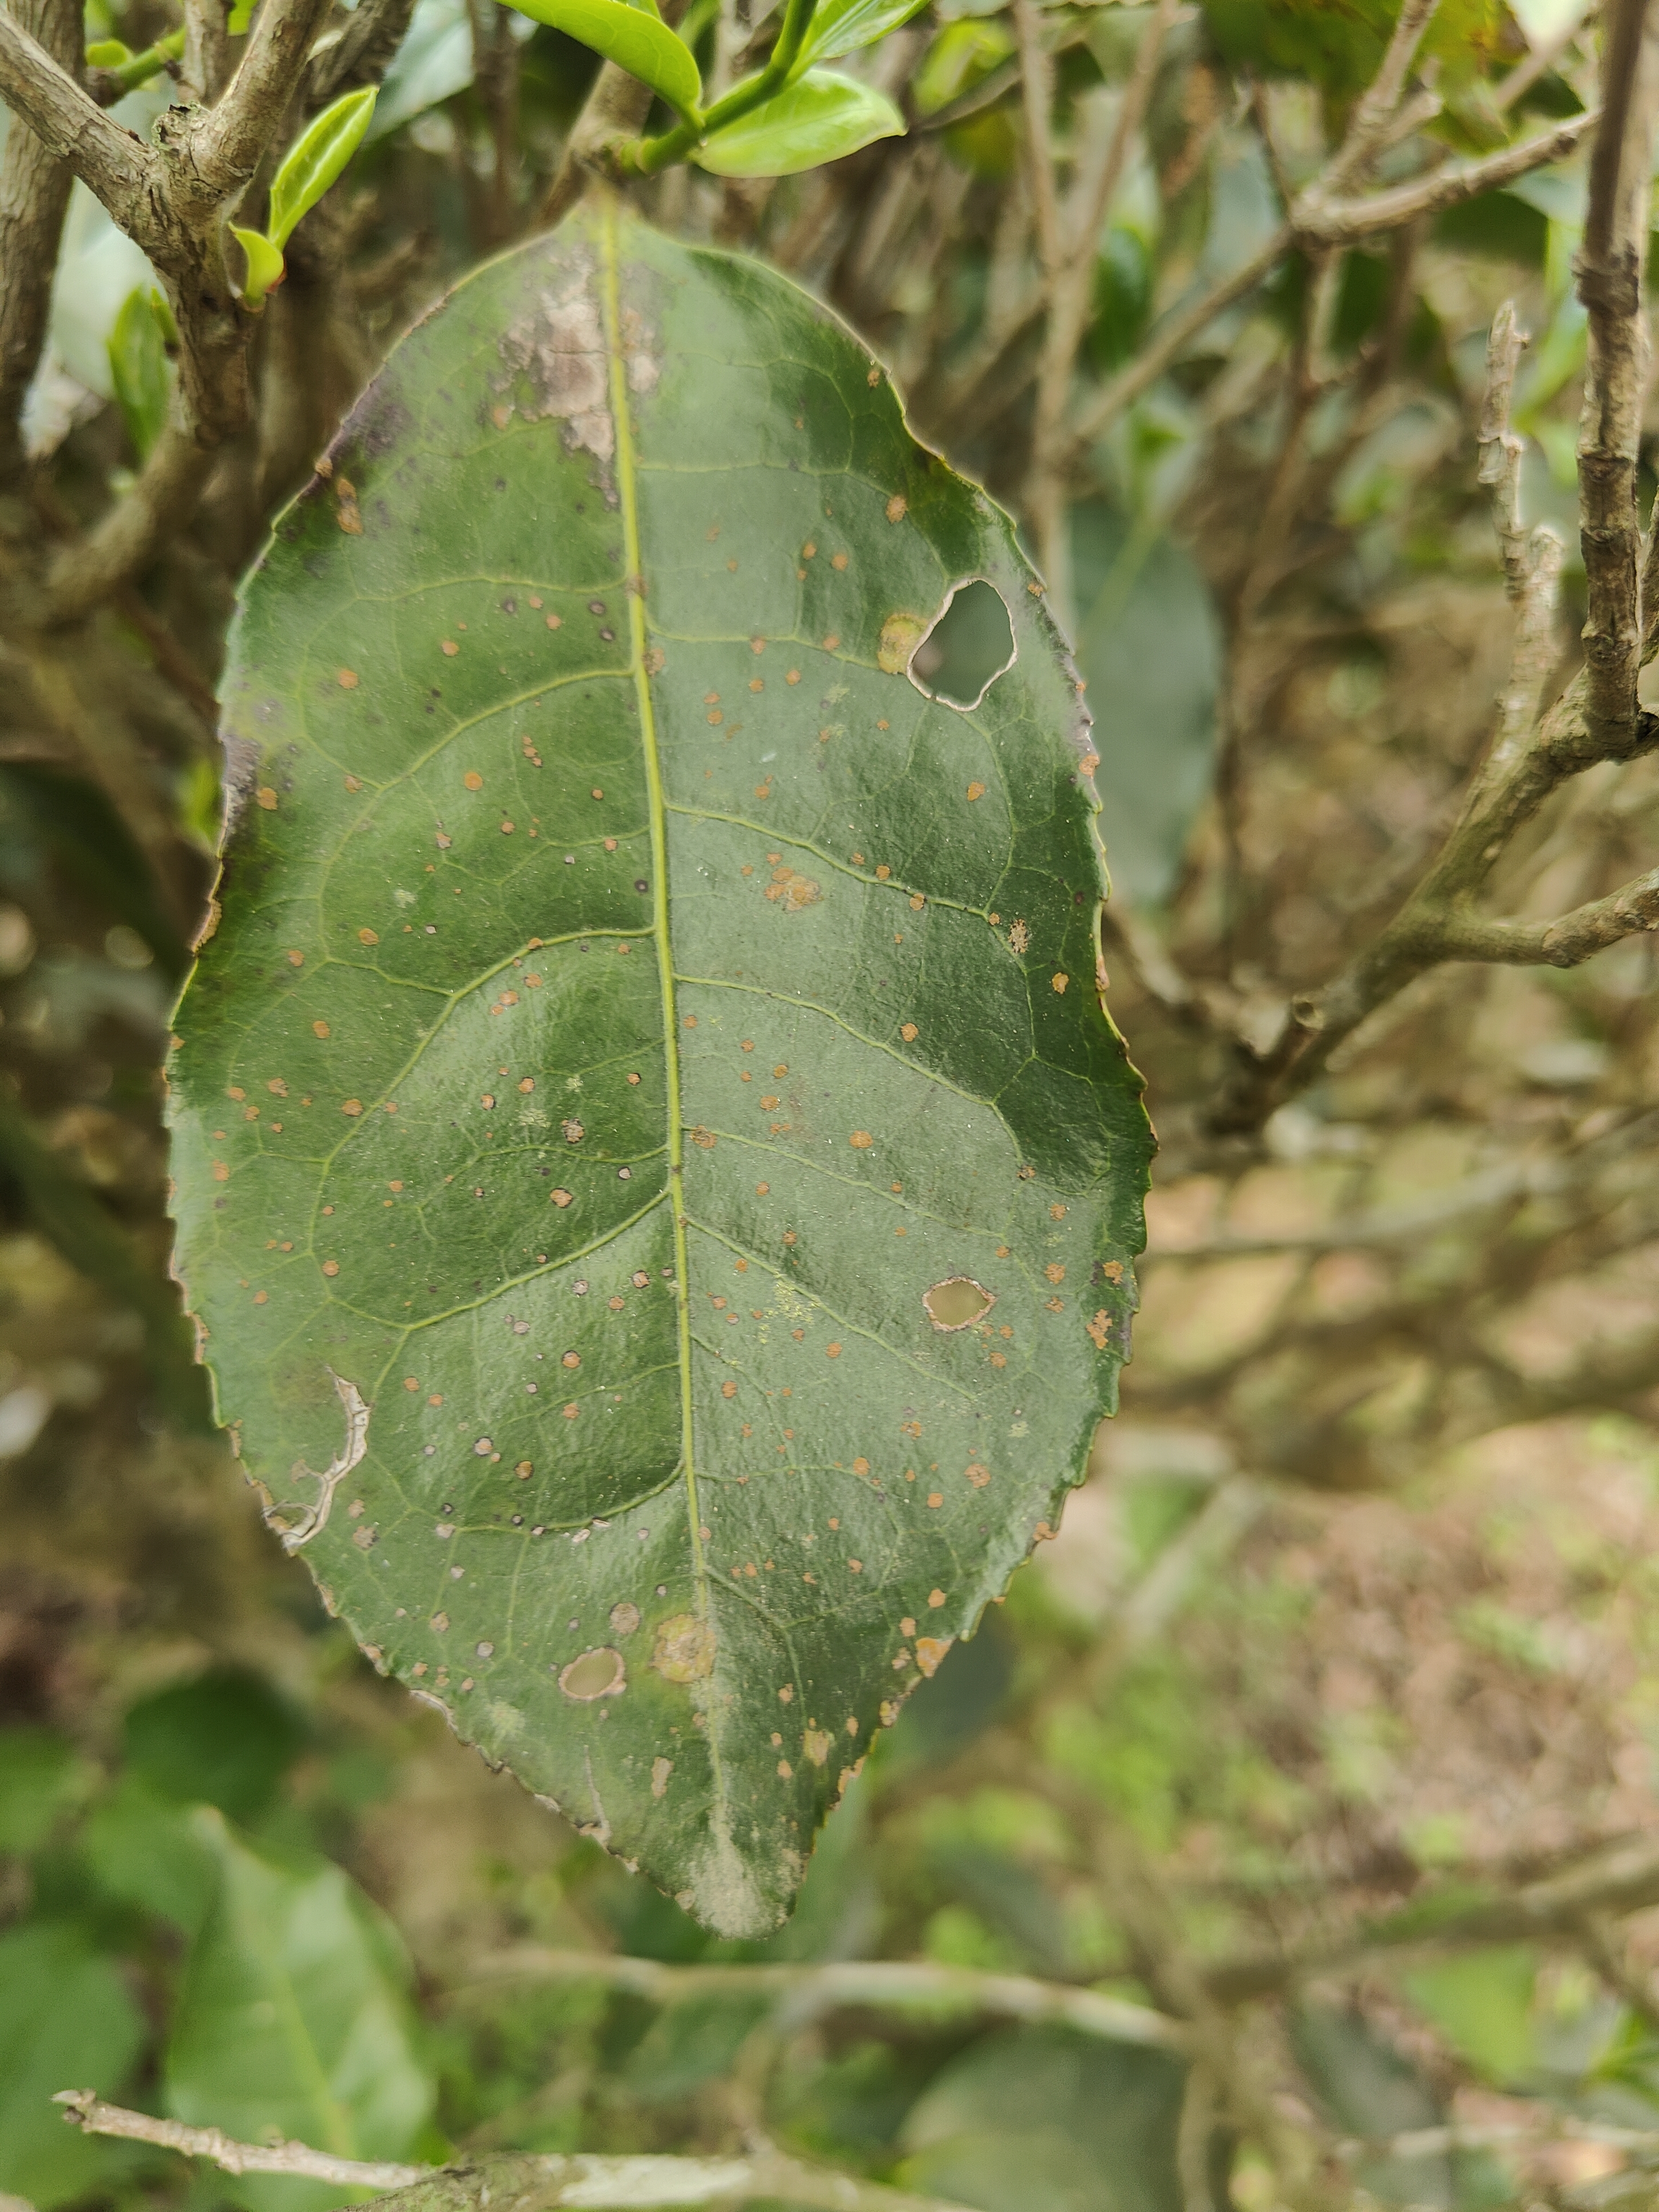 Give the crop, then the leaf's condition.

tea, red rust
